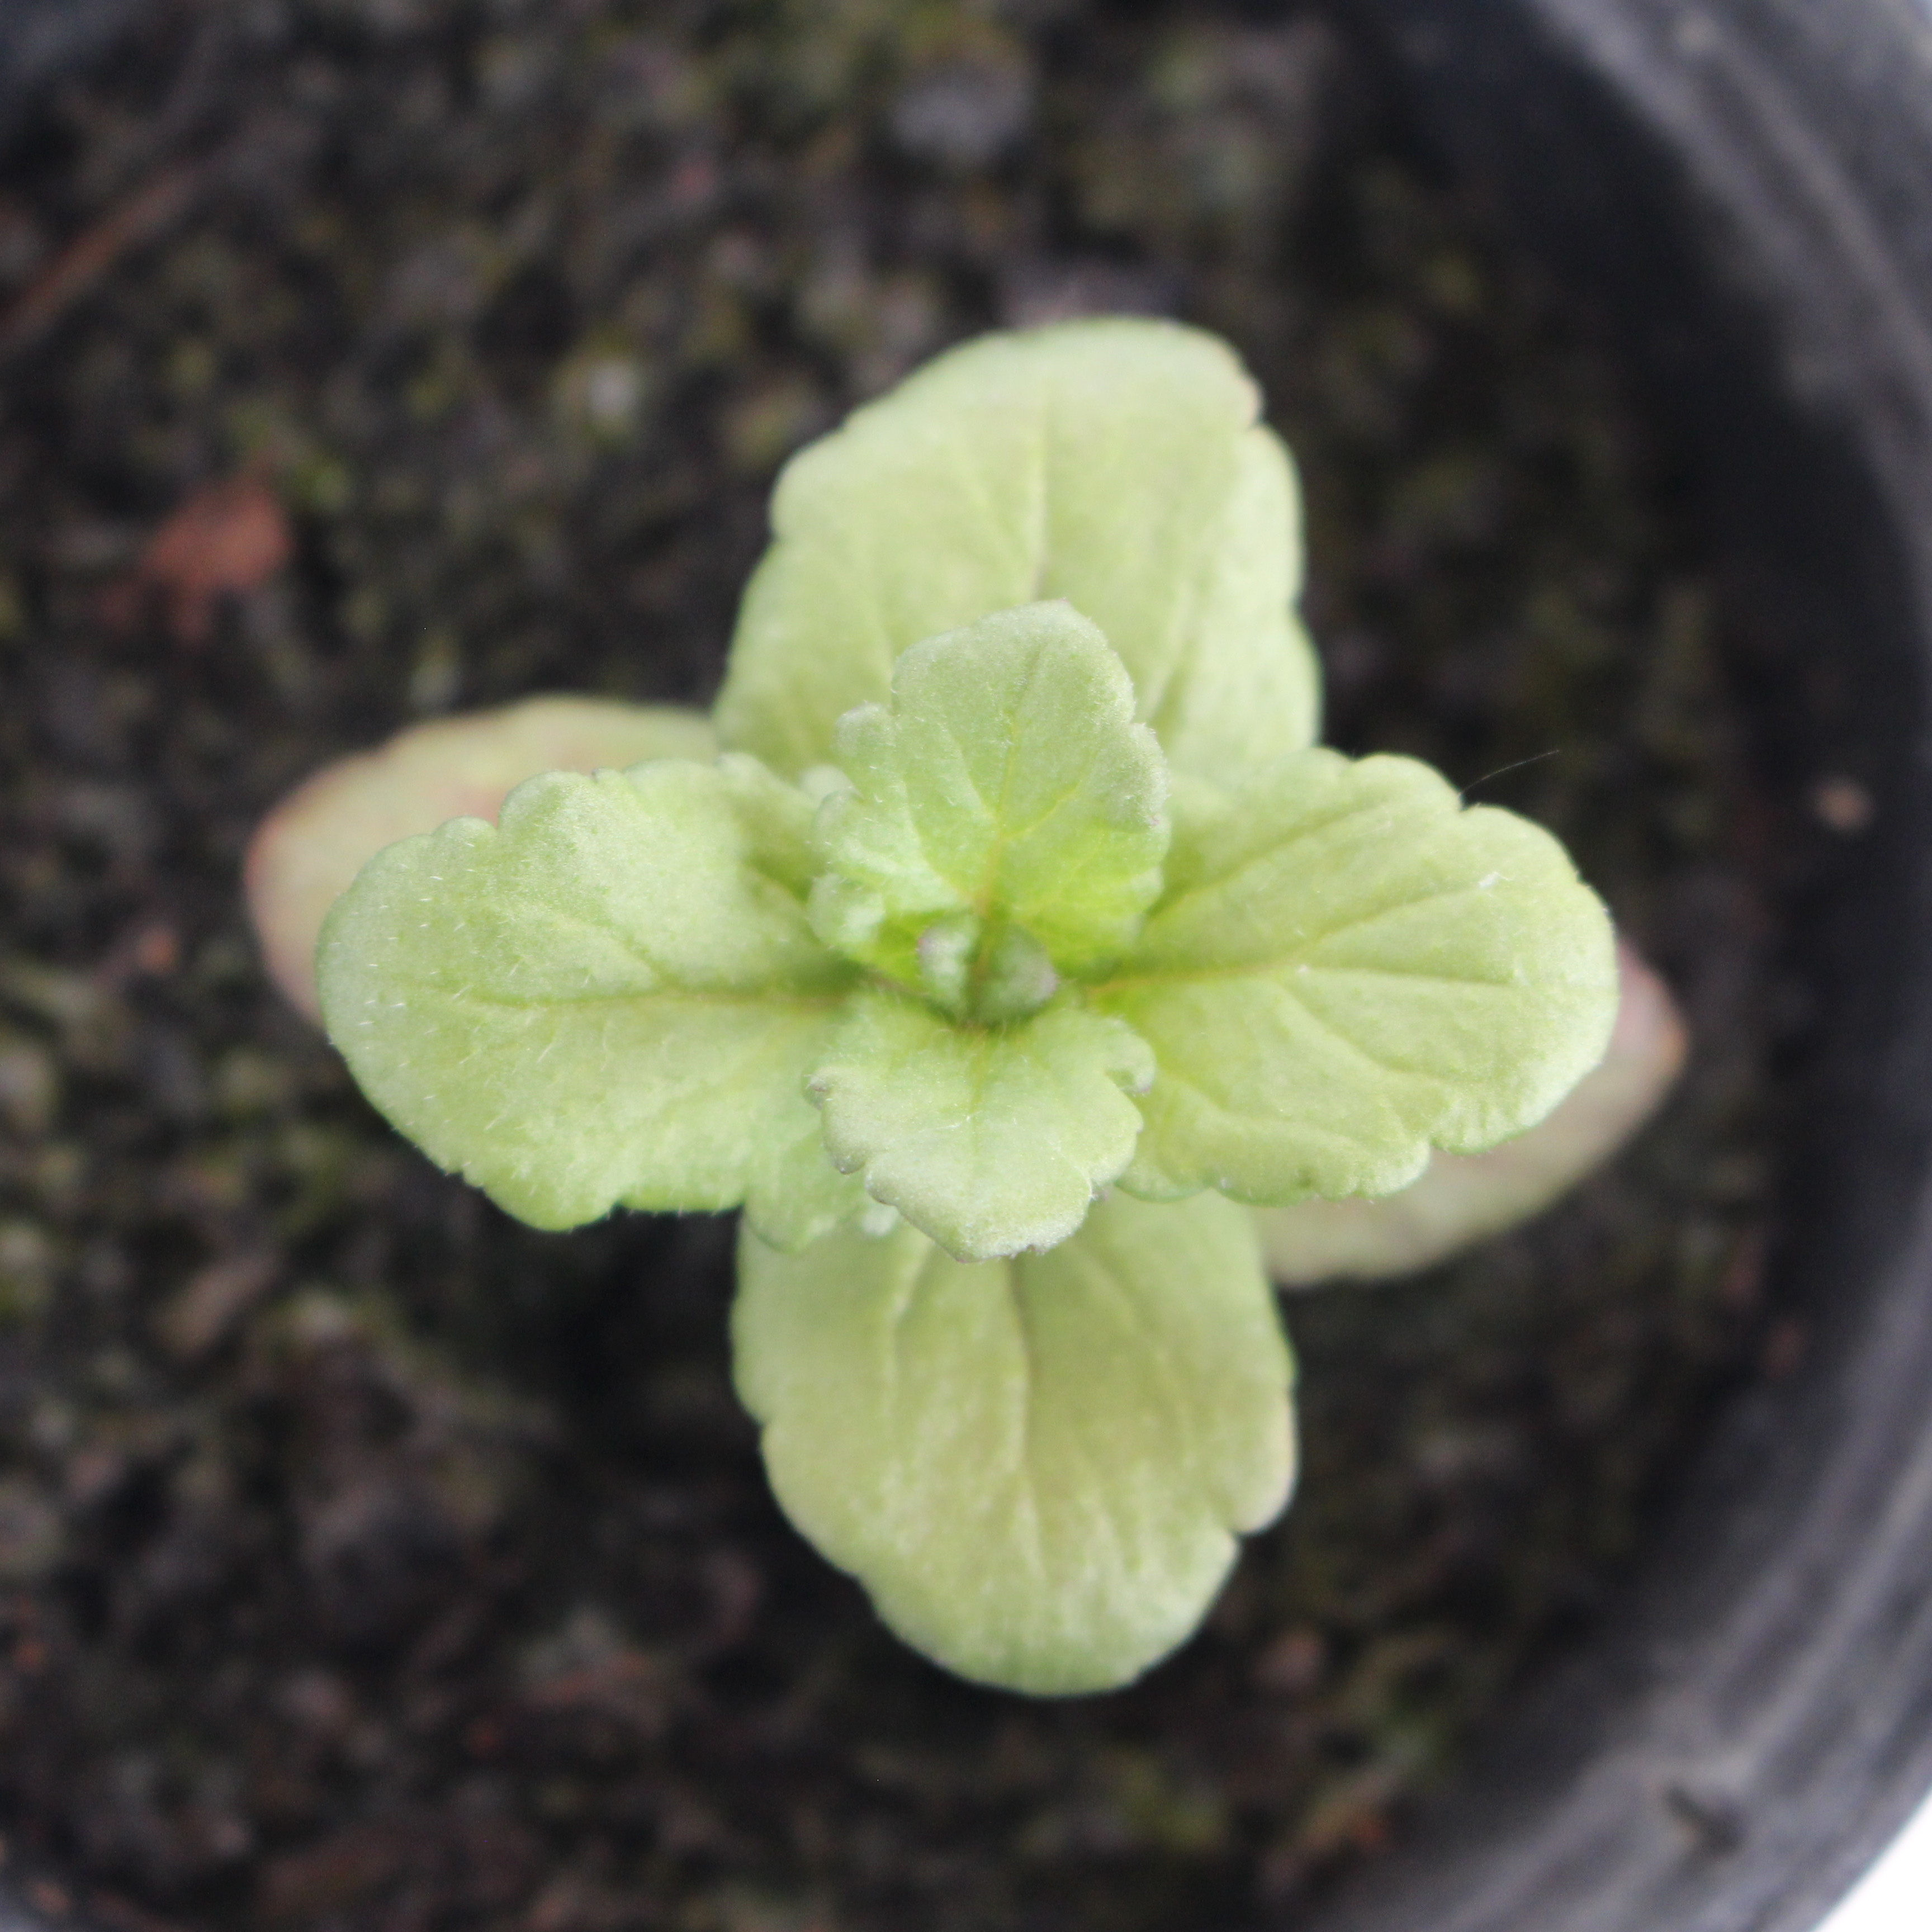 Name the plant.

Veronica persica
